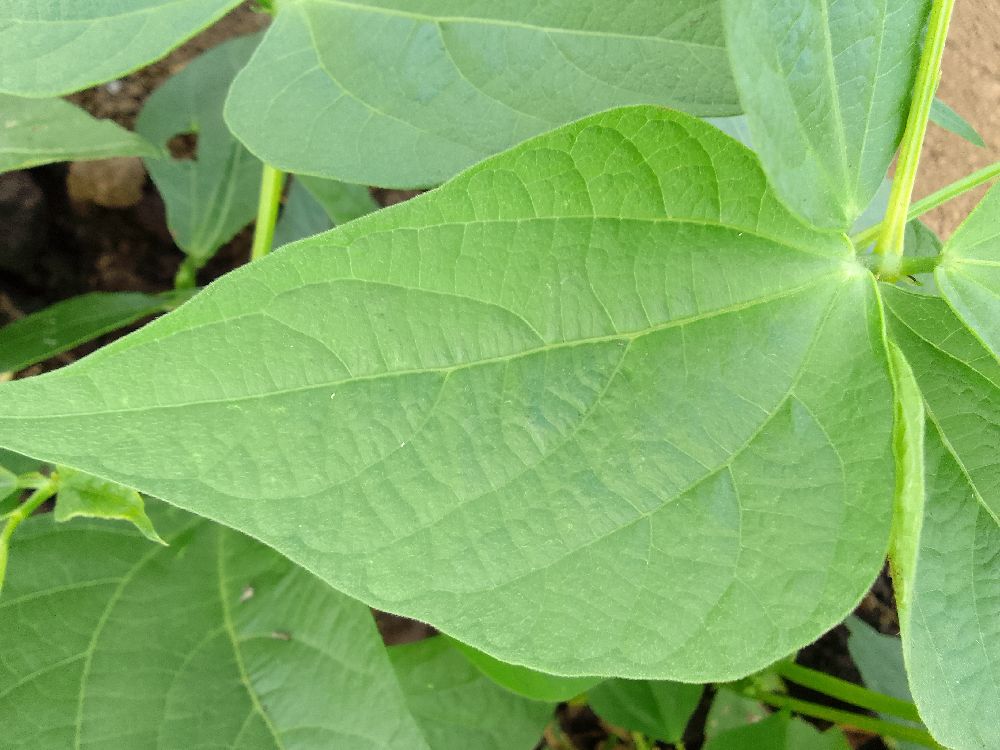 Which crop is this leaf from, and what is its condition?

common bean, healthy
